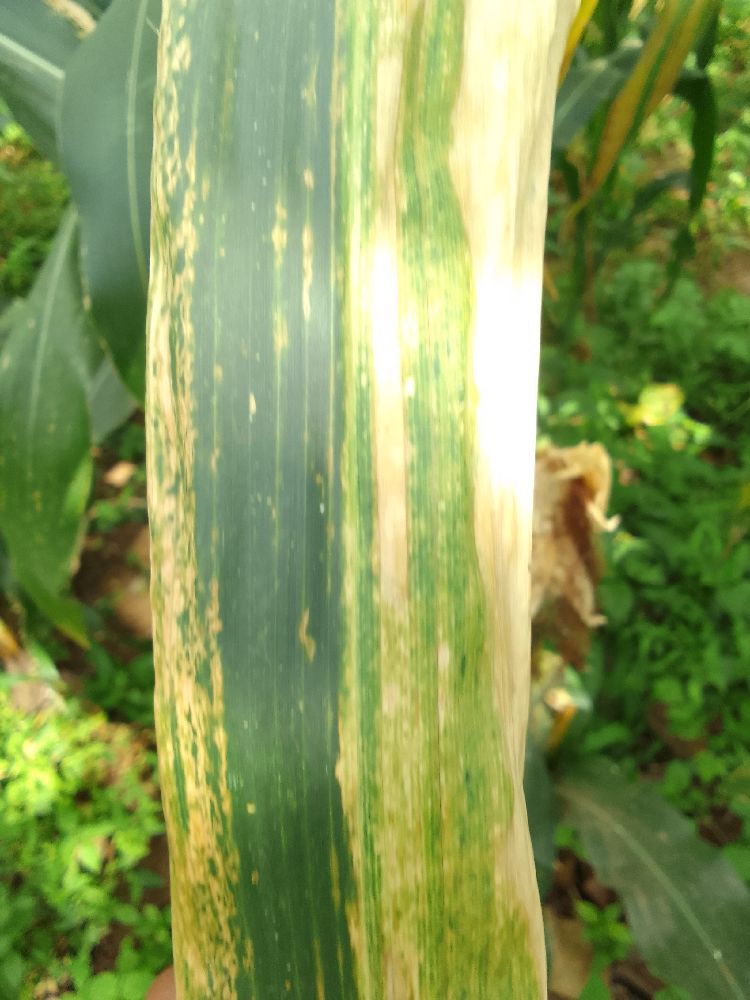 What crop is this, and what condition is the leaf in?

maize, maize lethal necrosis
